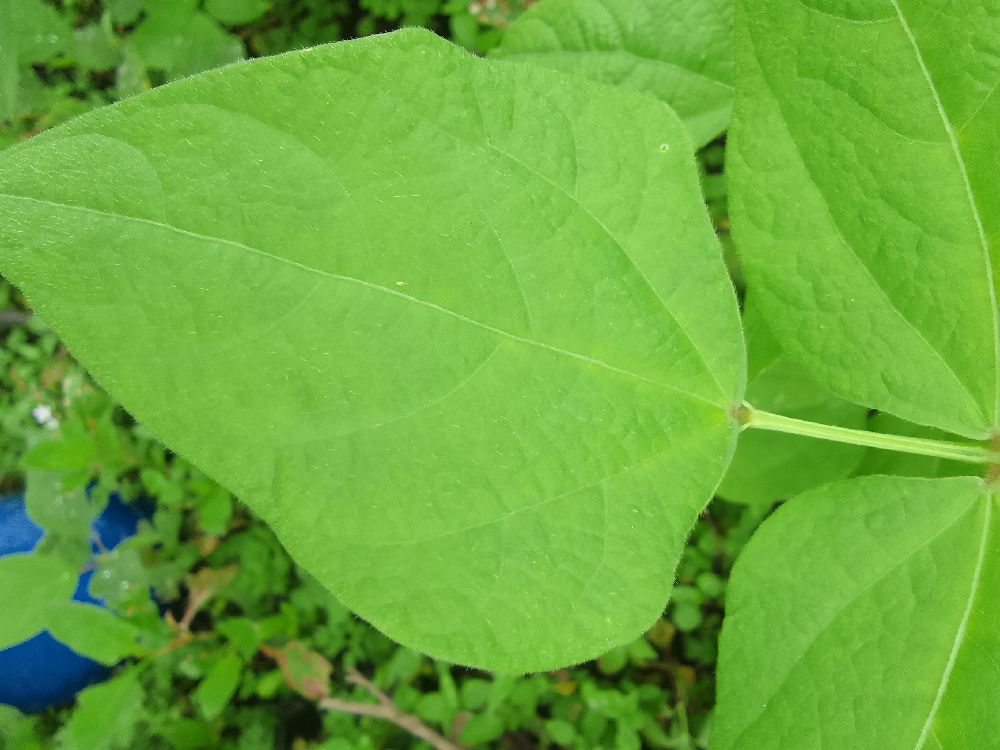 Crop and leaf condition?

common bean, healthy
